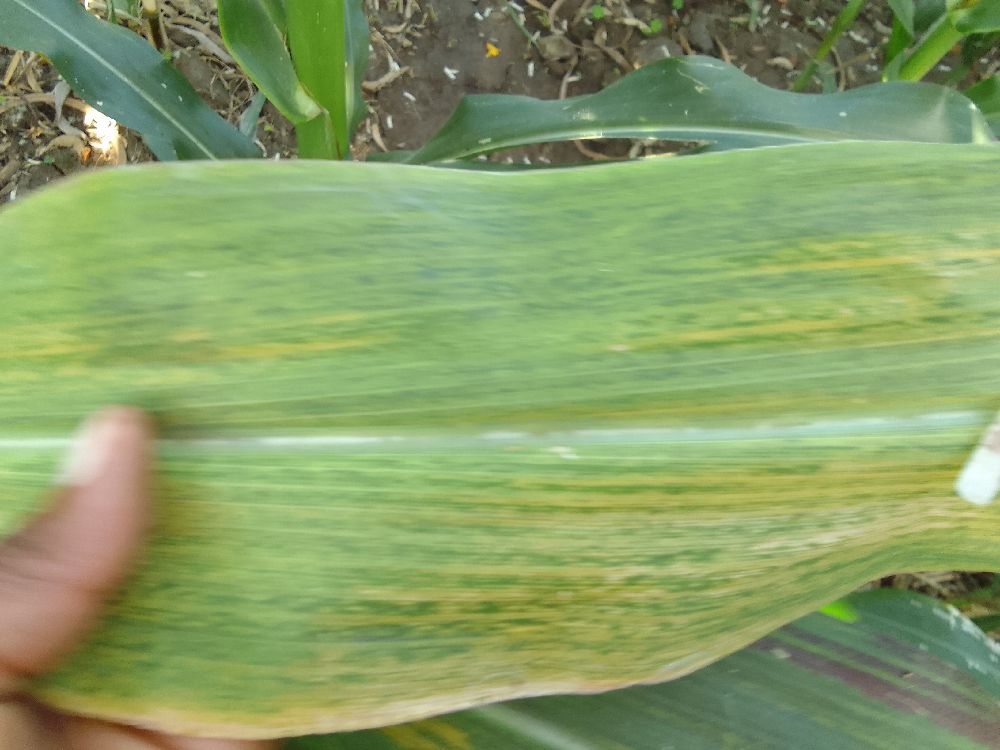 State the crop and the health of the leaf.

maize, maize lethal necrosis
